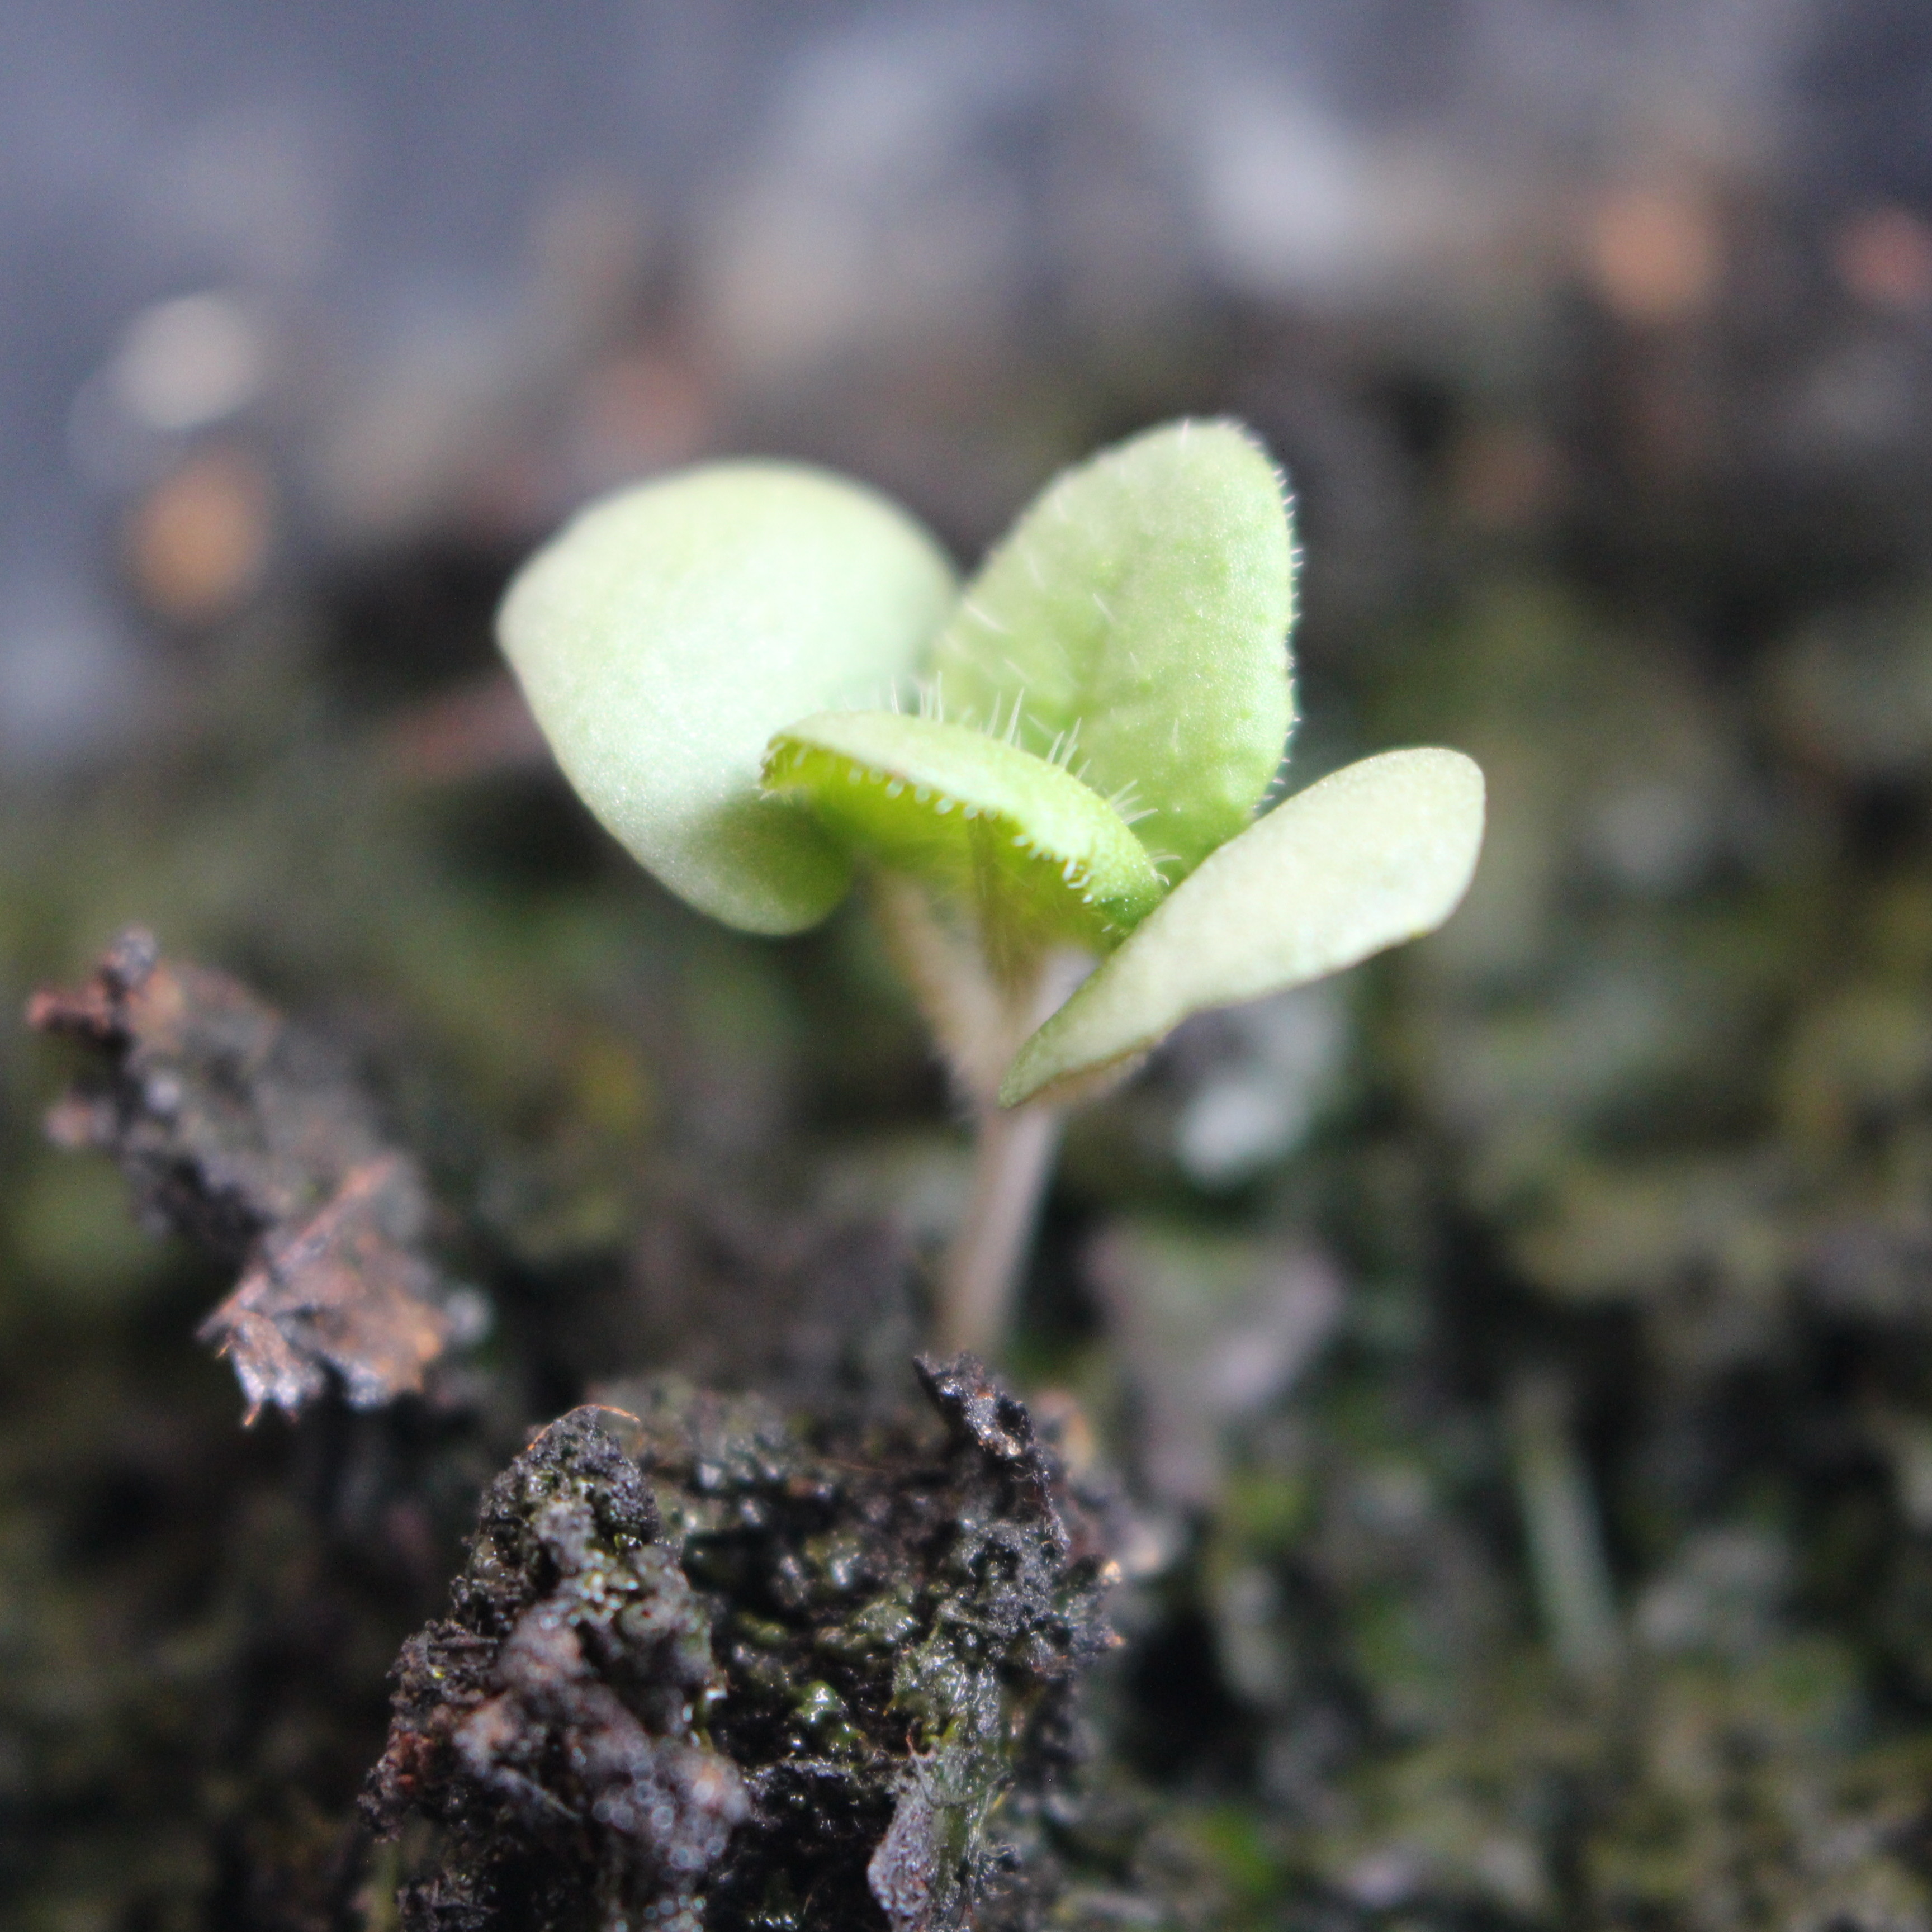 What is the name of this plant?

Veronica persica
